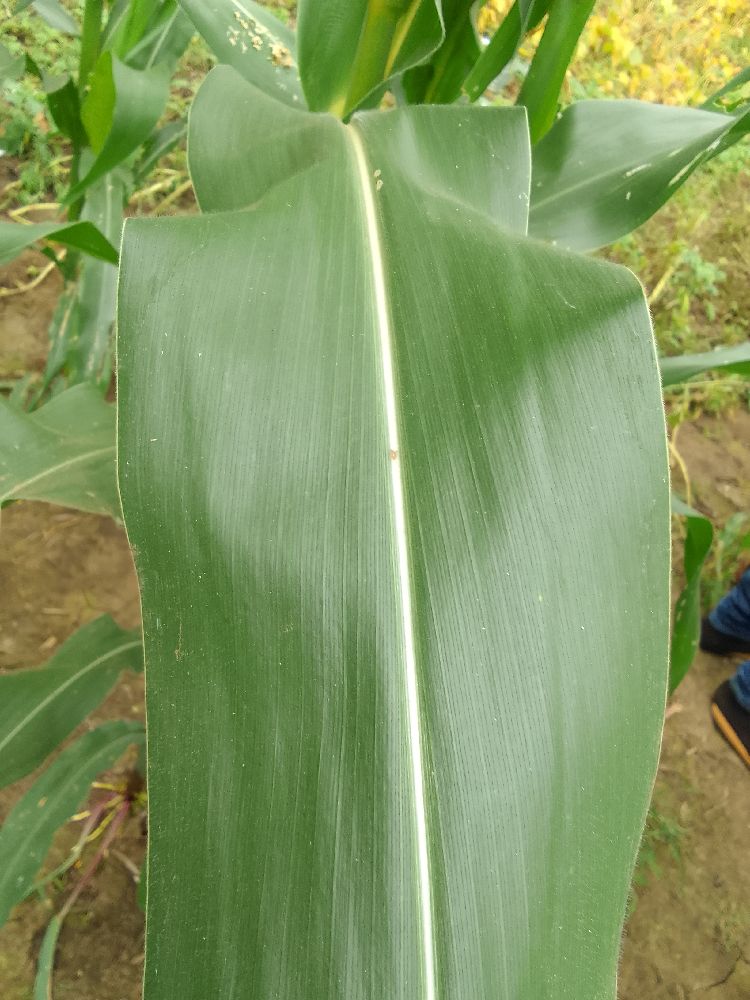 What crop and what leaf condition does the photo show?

maize, healthy
